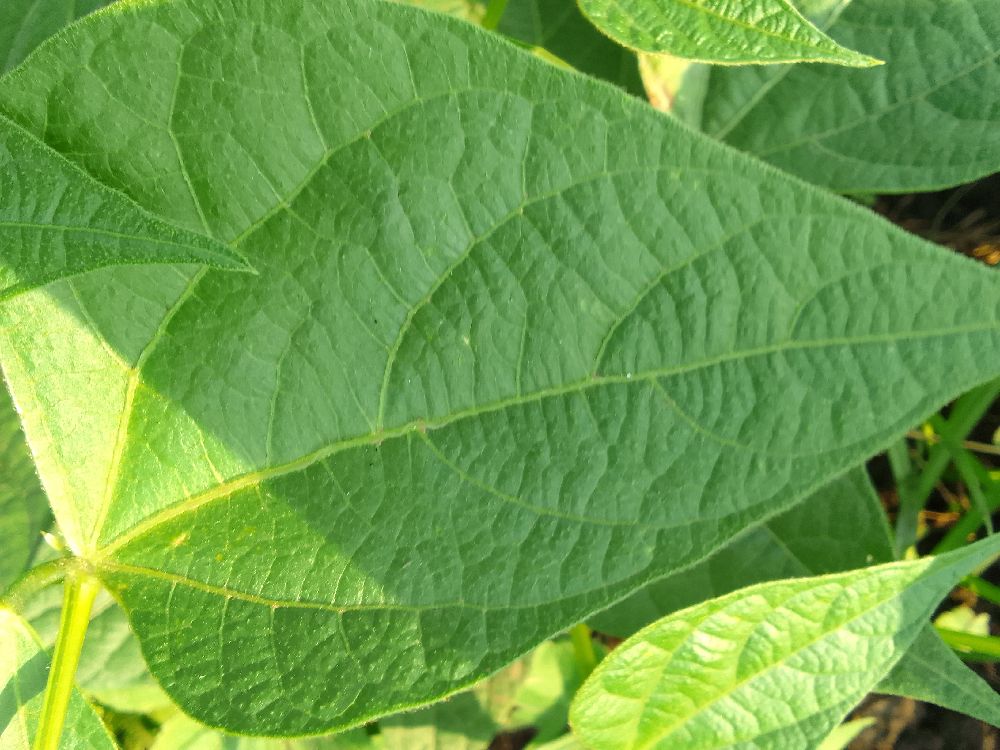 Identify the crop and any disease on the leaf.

common bean, healthy
